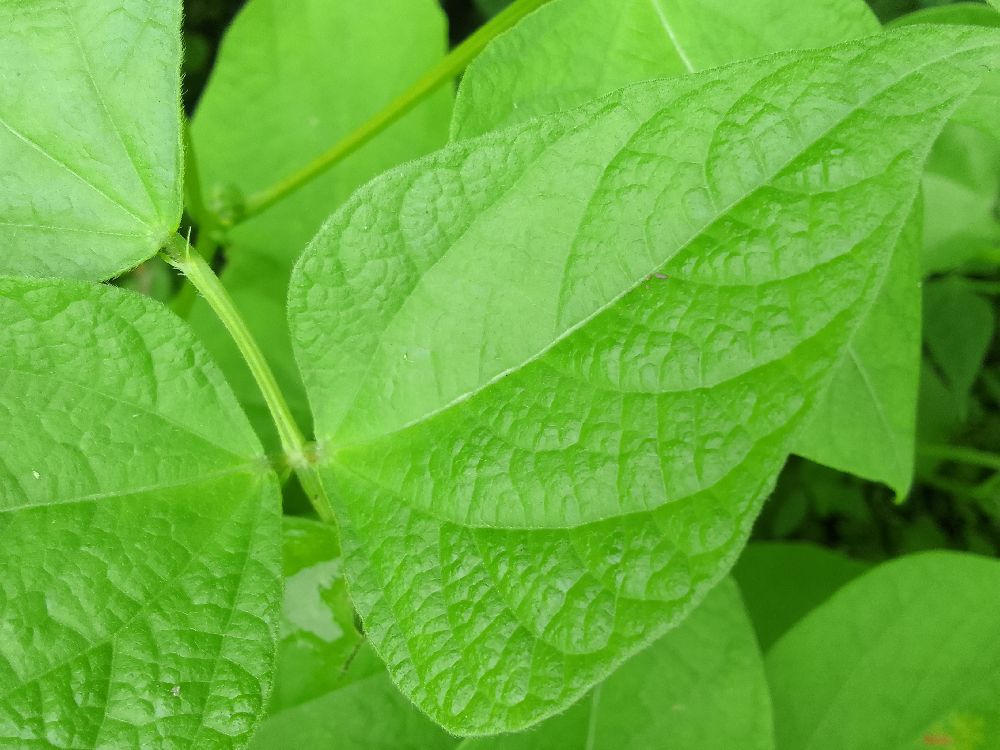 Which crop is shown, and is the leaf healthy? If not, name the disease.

common bean, healthy
